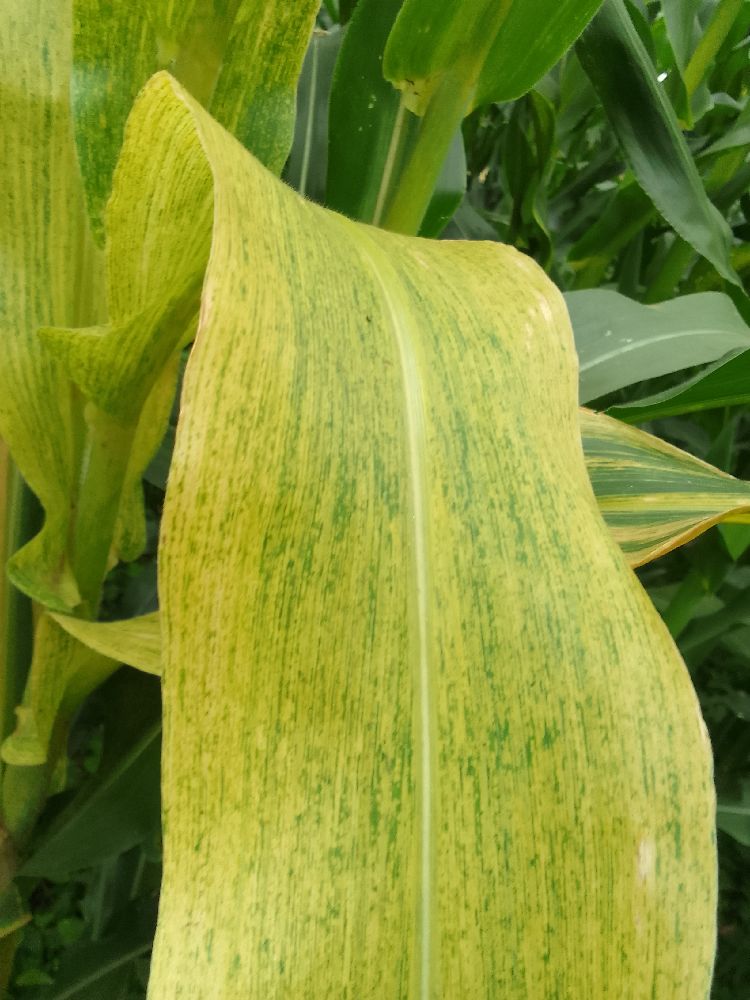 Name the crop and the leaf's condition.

maize, maize lethal necrosis
